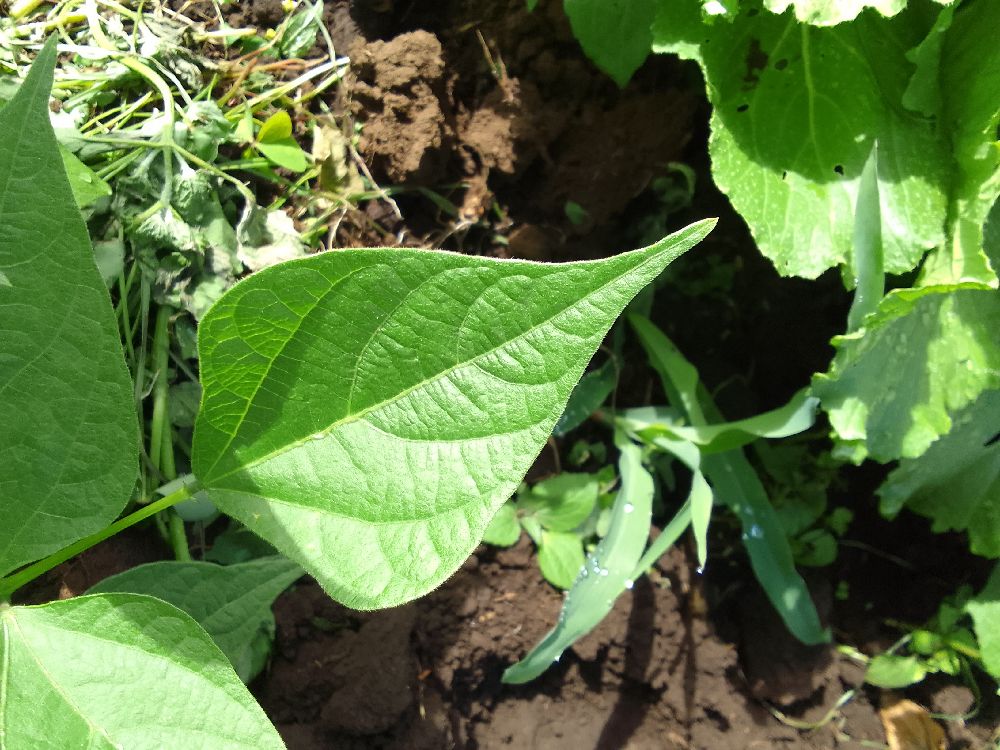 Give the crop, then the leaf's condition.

common bean, healthy
